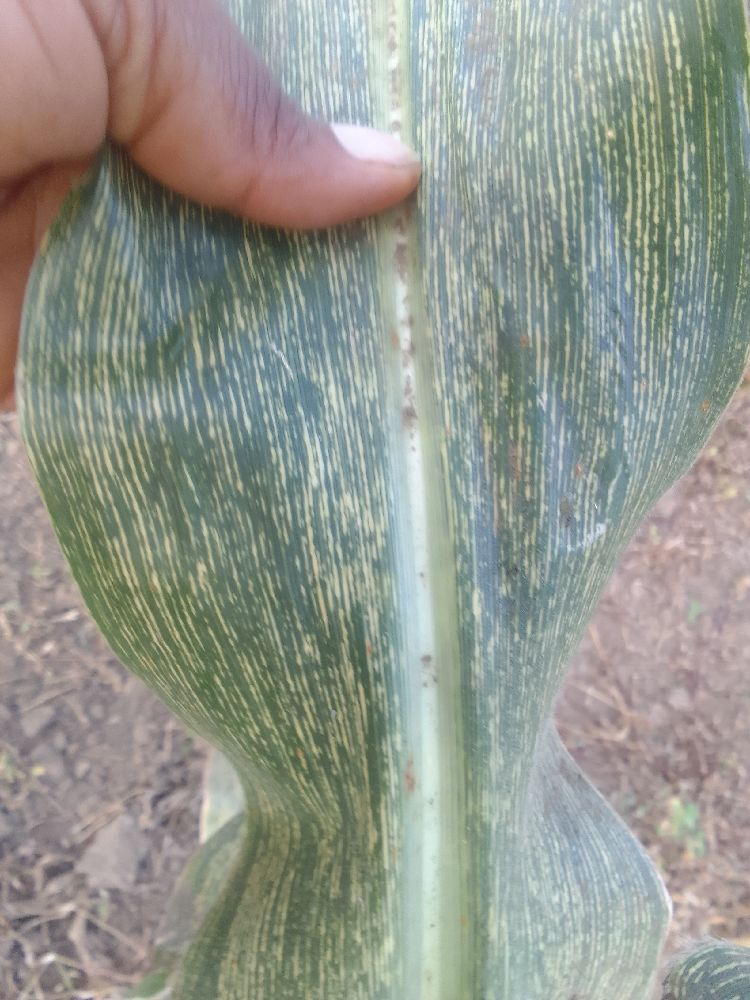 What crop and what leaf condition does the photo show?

maize, maize streak virus
